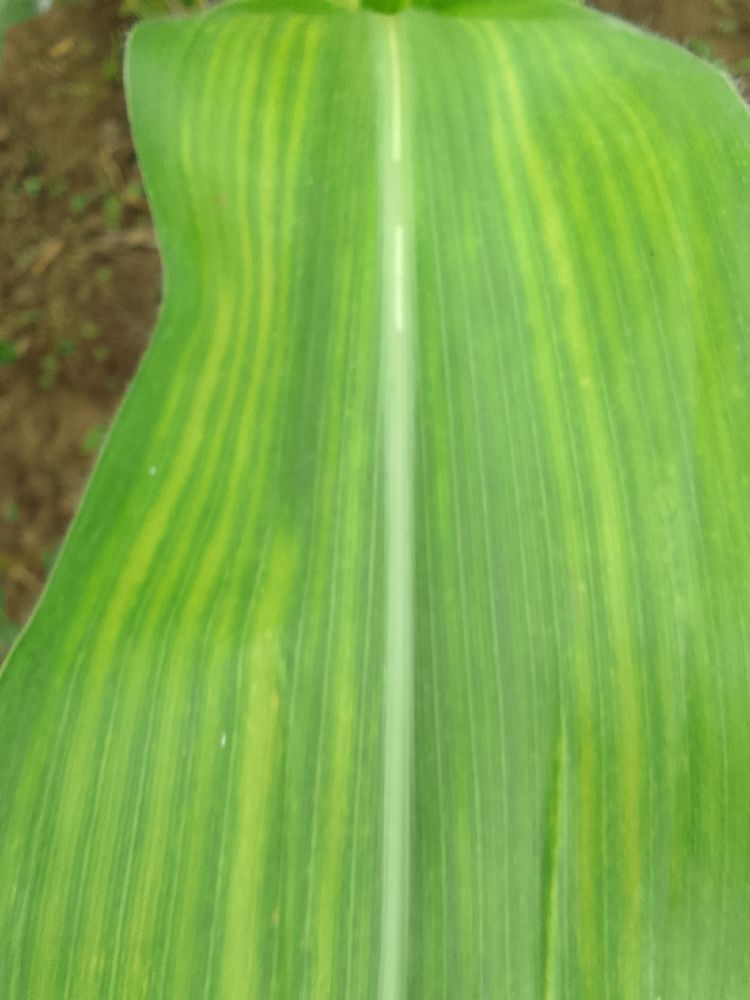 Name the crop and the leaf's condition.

maize, maize lethal necrosis
